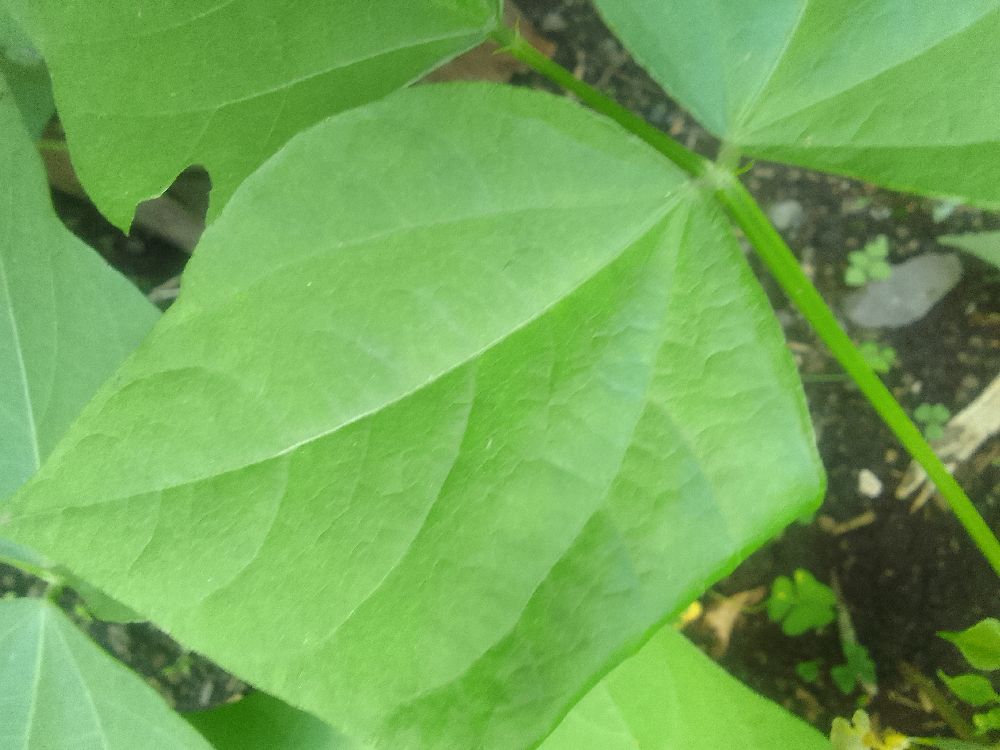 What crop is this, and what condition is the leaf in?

common bean, healthy
